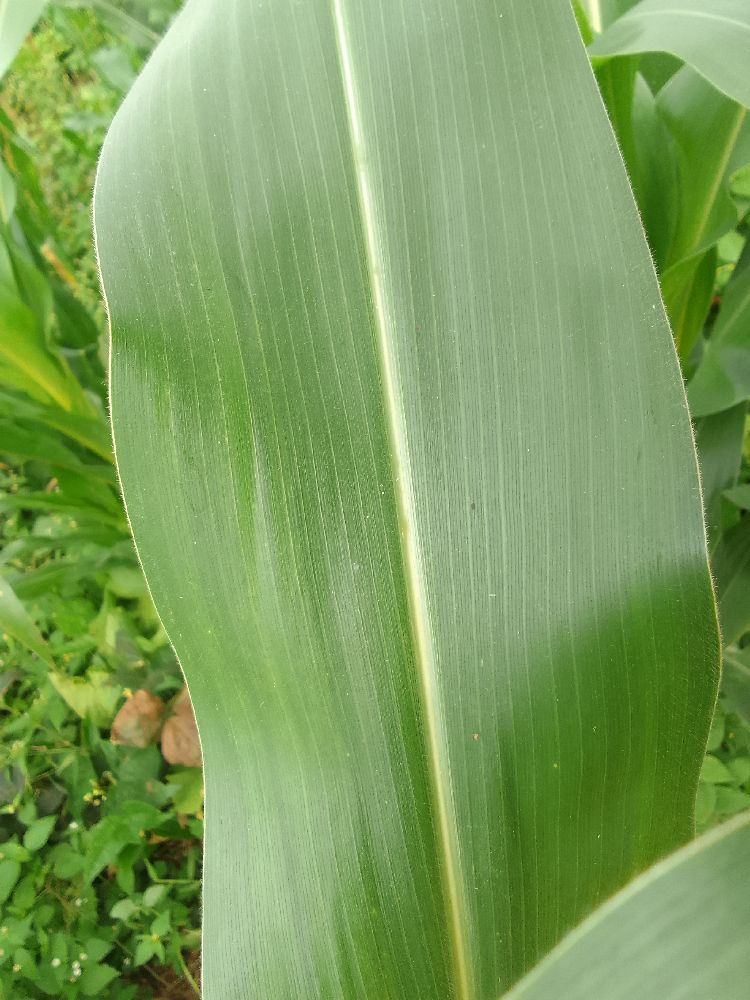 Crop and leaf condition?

maize, healthy
